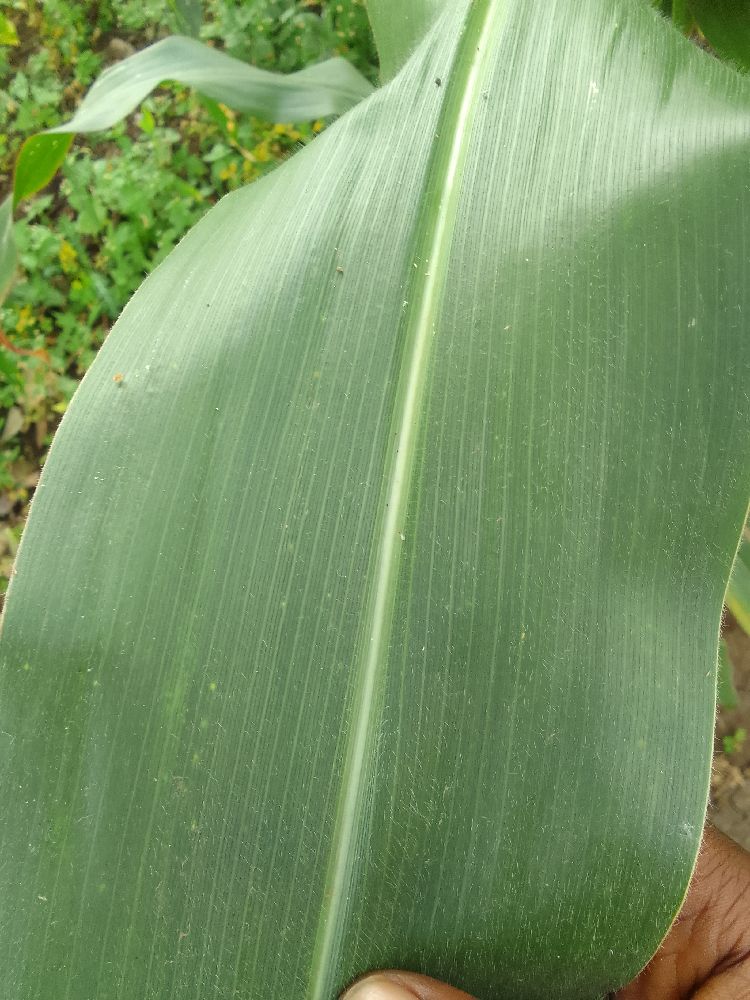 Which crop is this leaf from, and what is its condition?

maize, healthy
